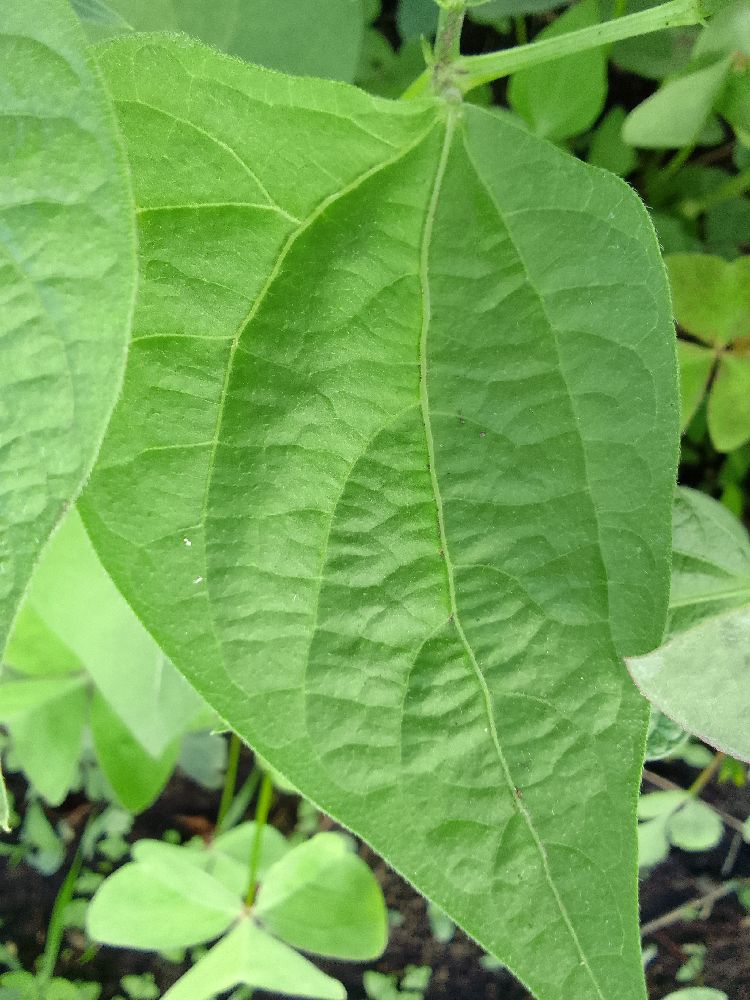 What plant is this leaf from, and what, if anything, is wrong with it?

common bean, healthy
